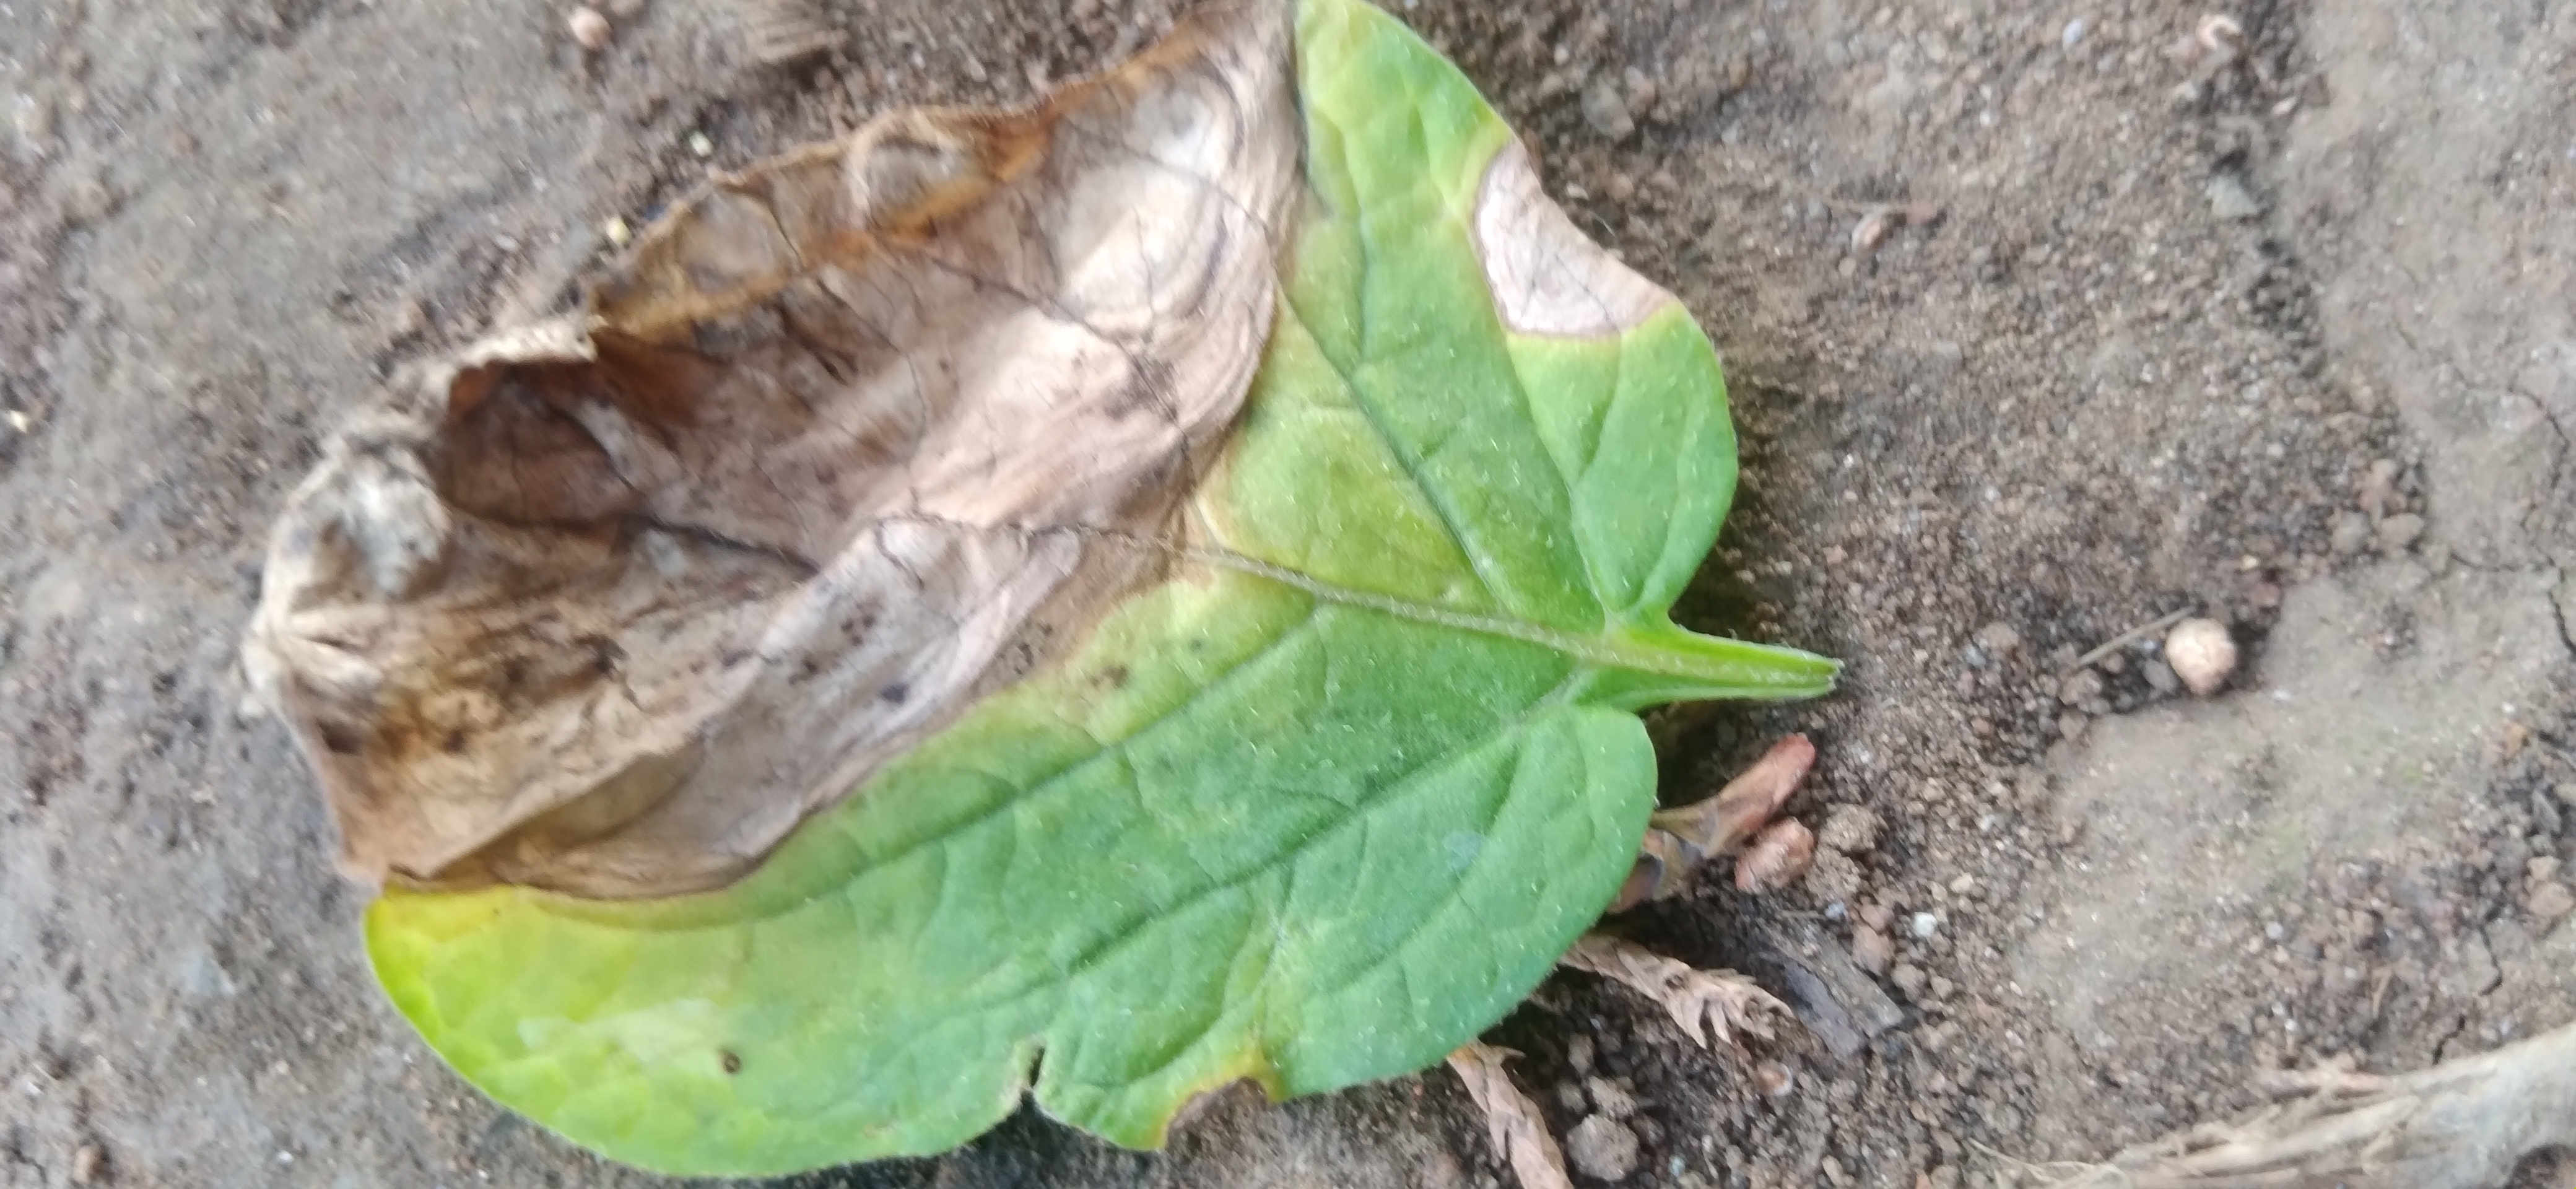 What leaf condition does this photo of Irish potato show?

early blight
